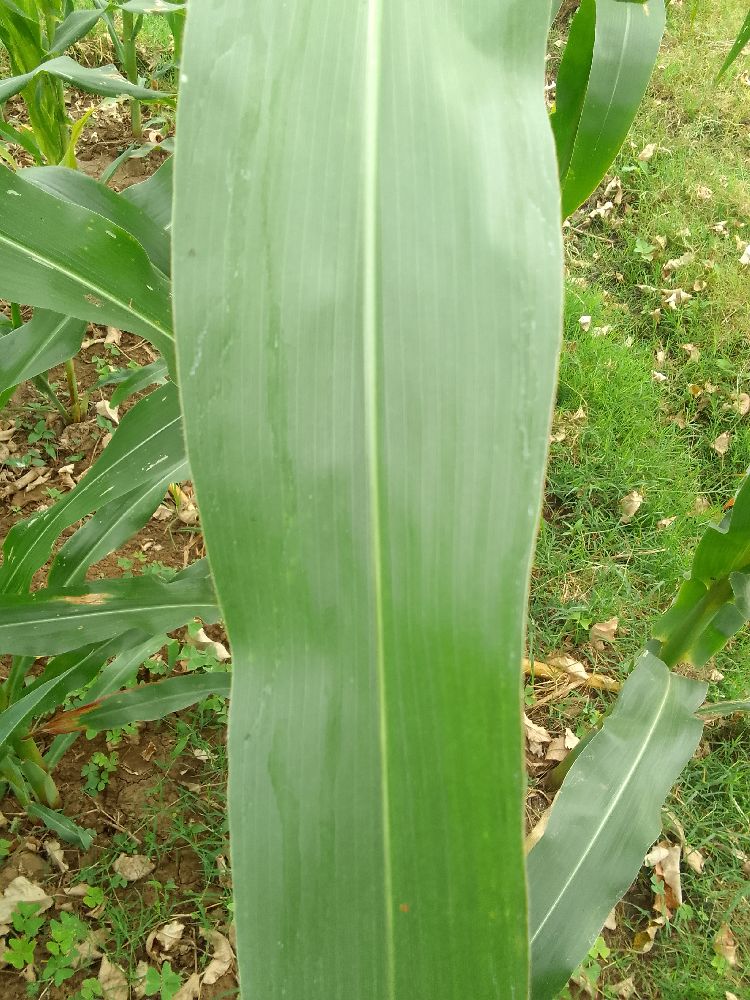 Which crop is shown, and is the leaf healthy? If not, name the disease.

maize, healthy
